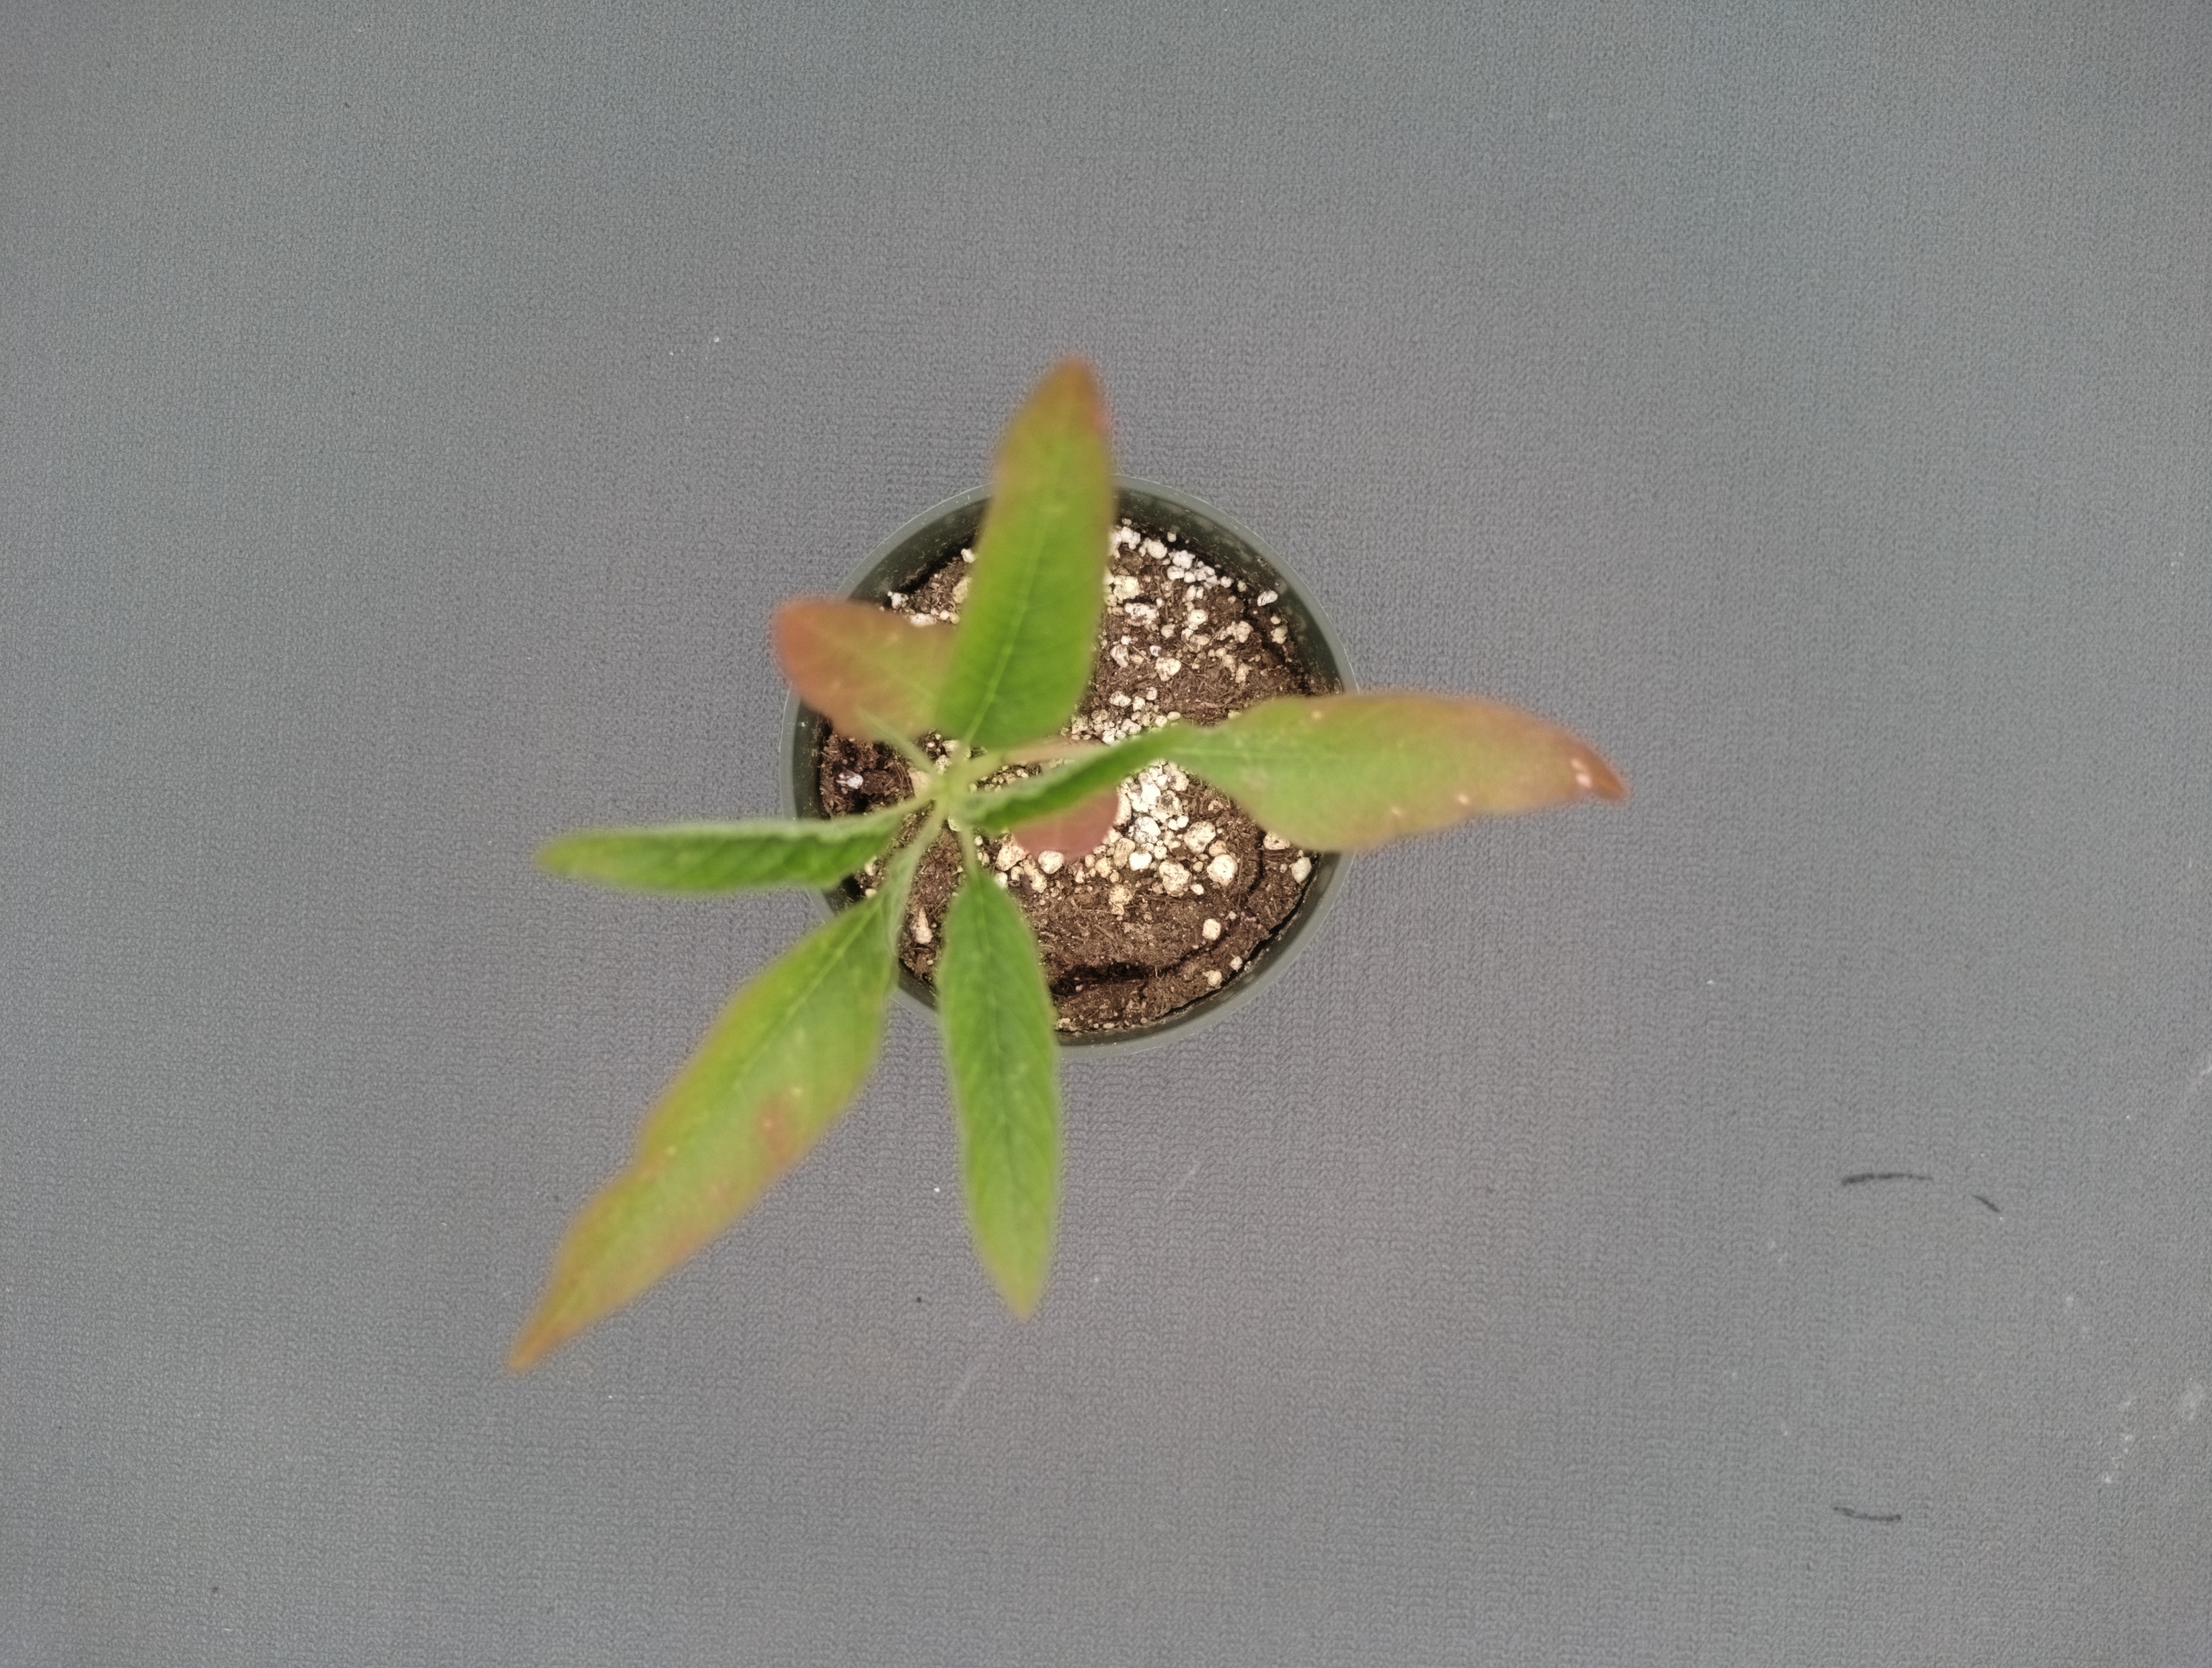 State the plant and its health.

waterhemp, chlorosis only
